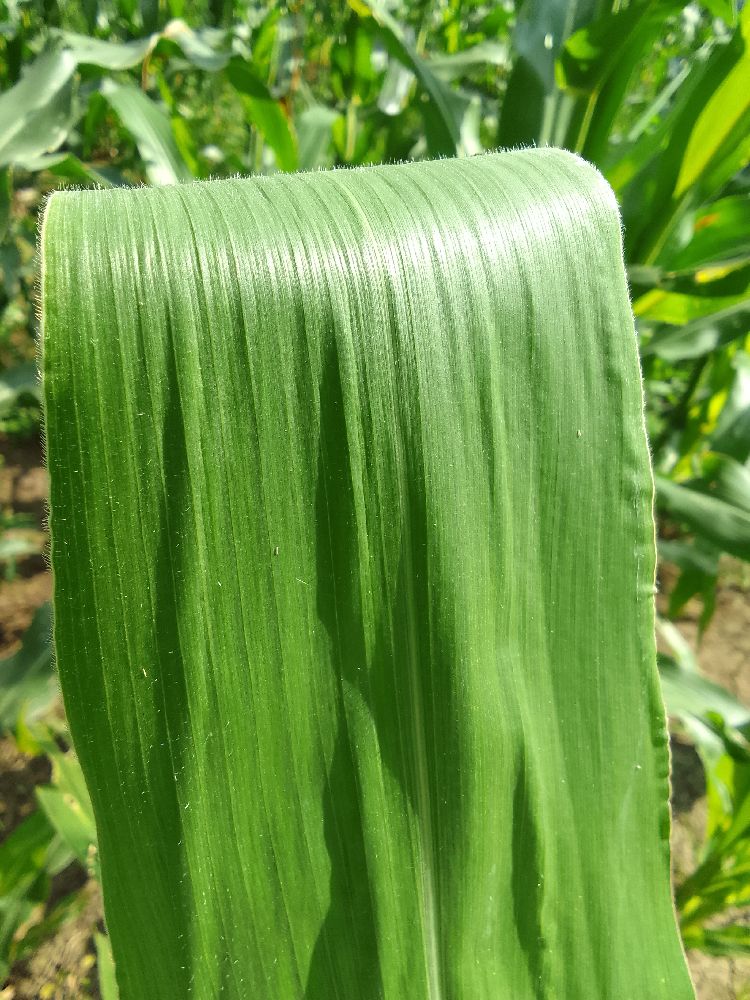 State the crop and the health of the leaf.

maize, healthy
